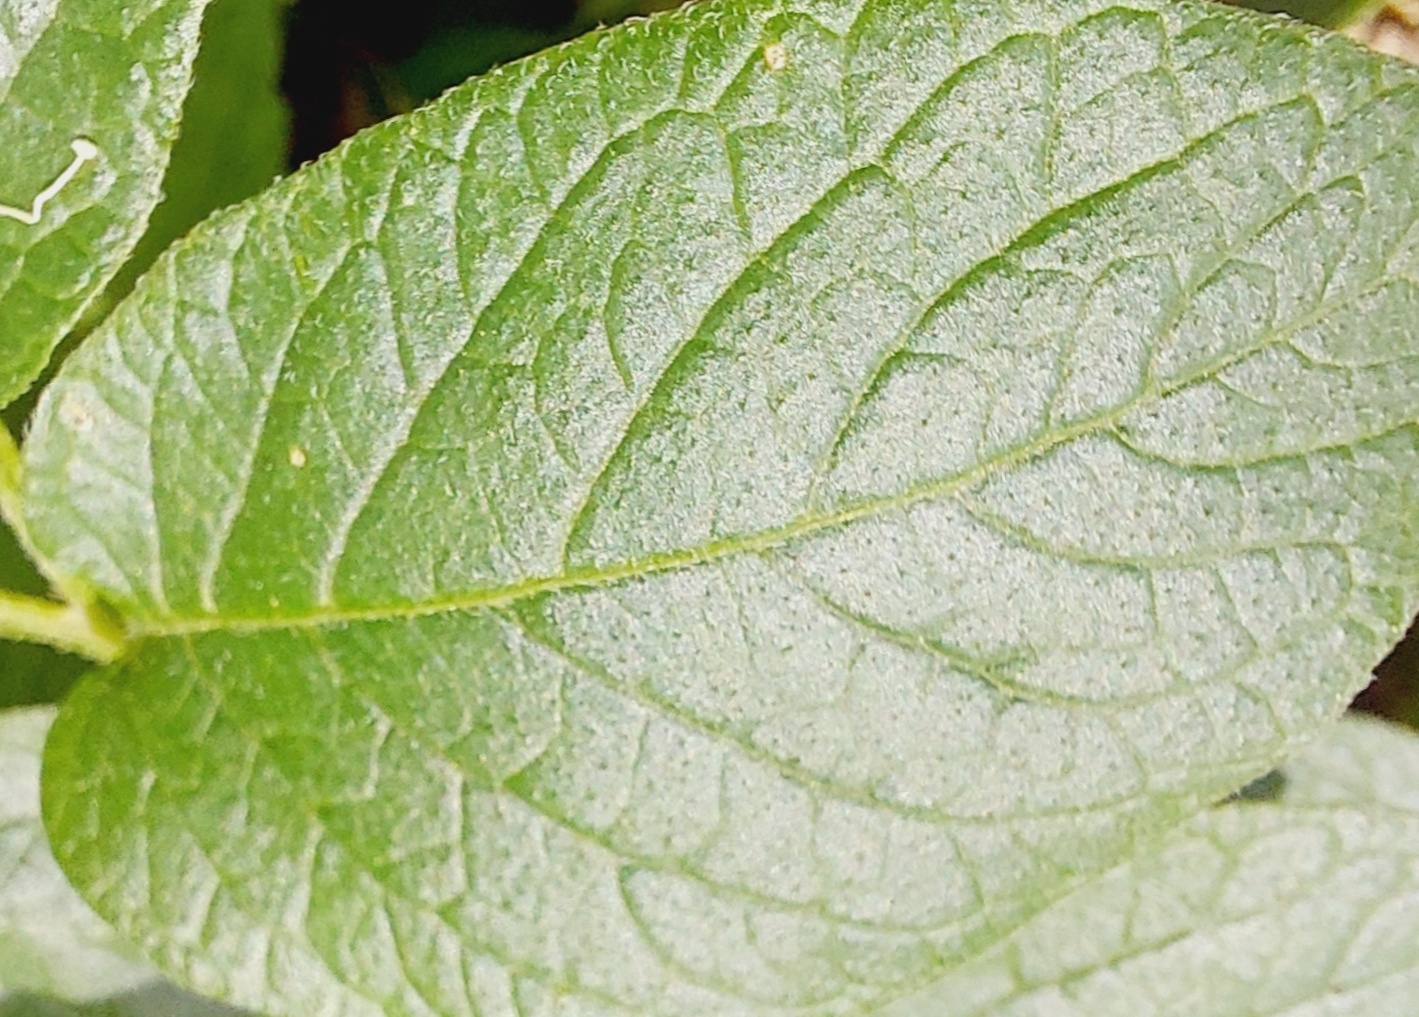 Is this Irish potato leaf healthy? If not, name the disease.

healthy
